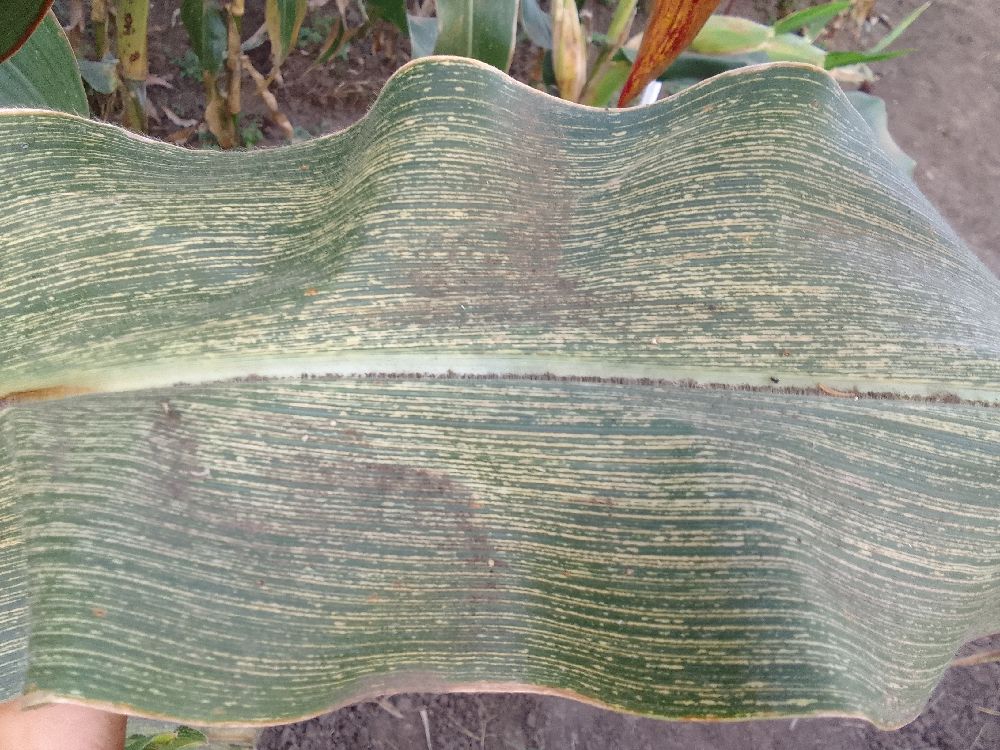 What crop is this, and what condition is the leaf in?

maize, maize streak virus
